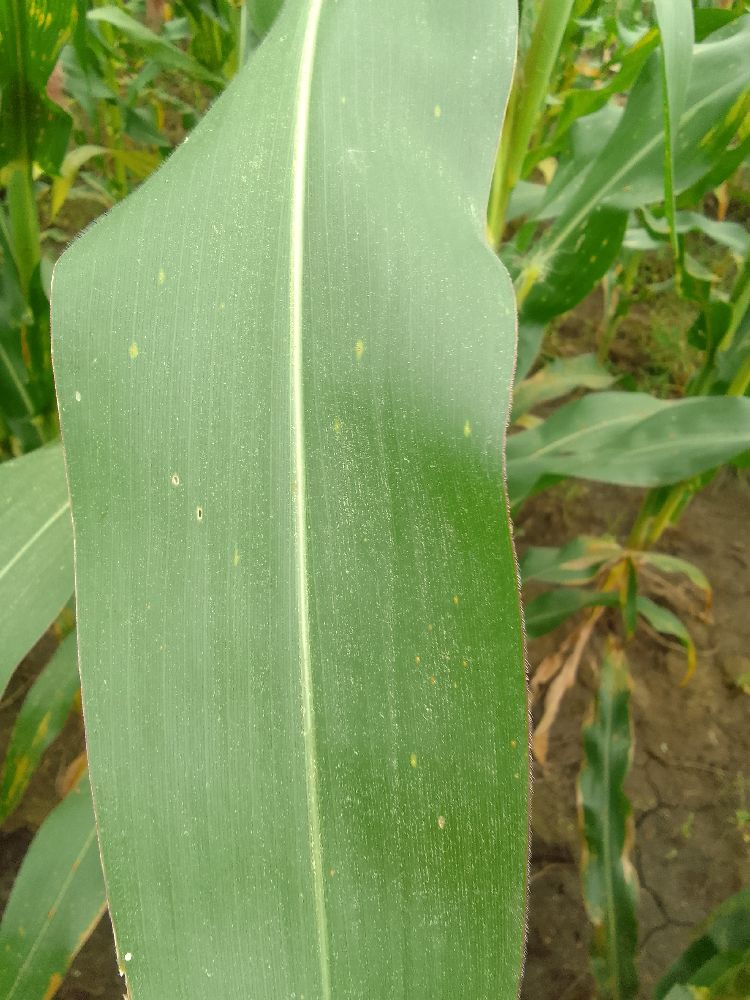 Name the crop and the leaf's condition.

maize, healthy
